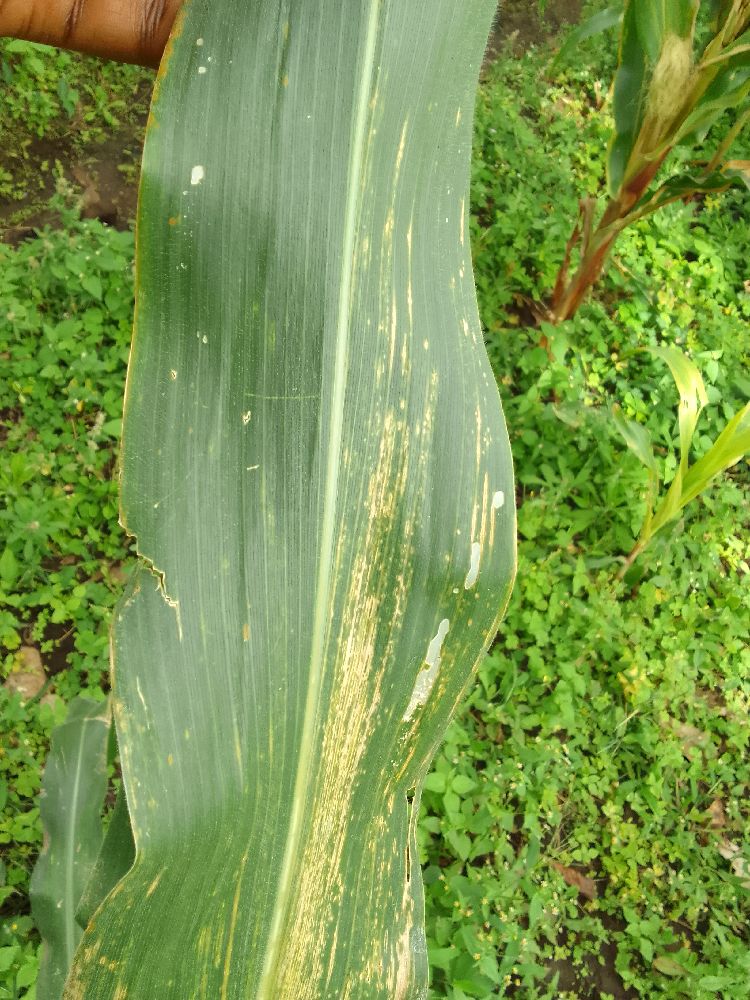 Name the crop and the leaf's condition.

maize, maize lethal necrosis
